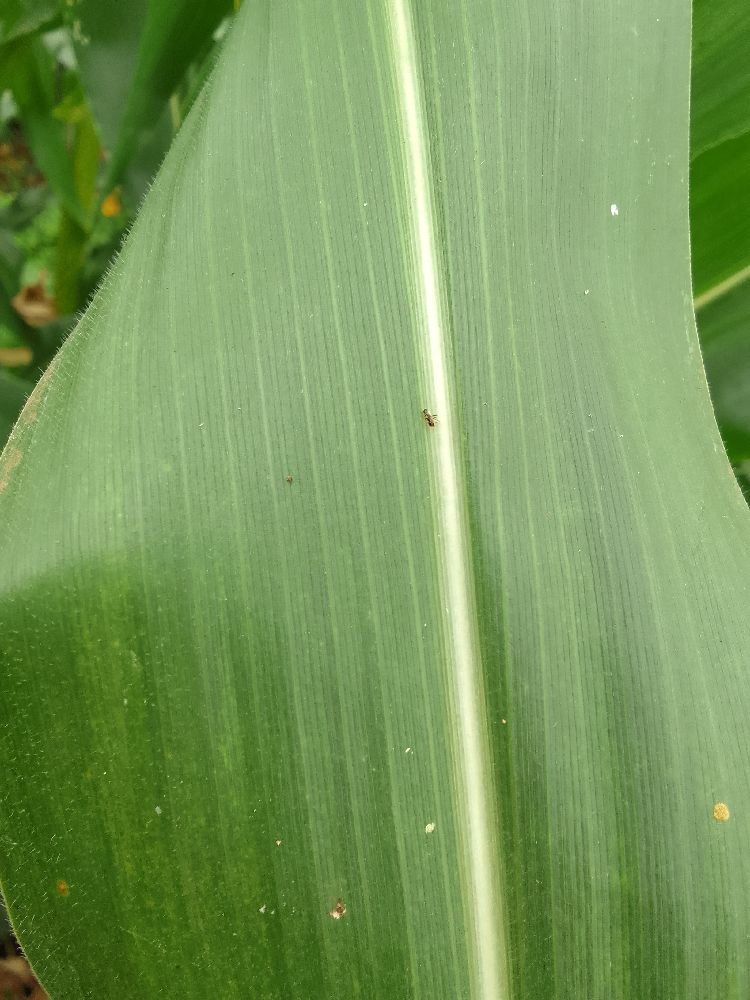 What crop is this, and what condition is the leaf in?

maize, healthy
